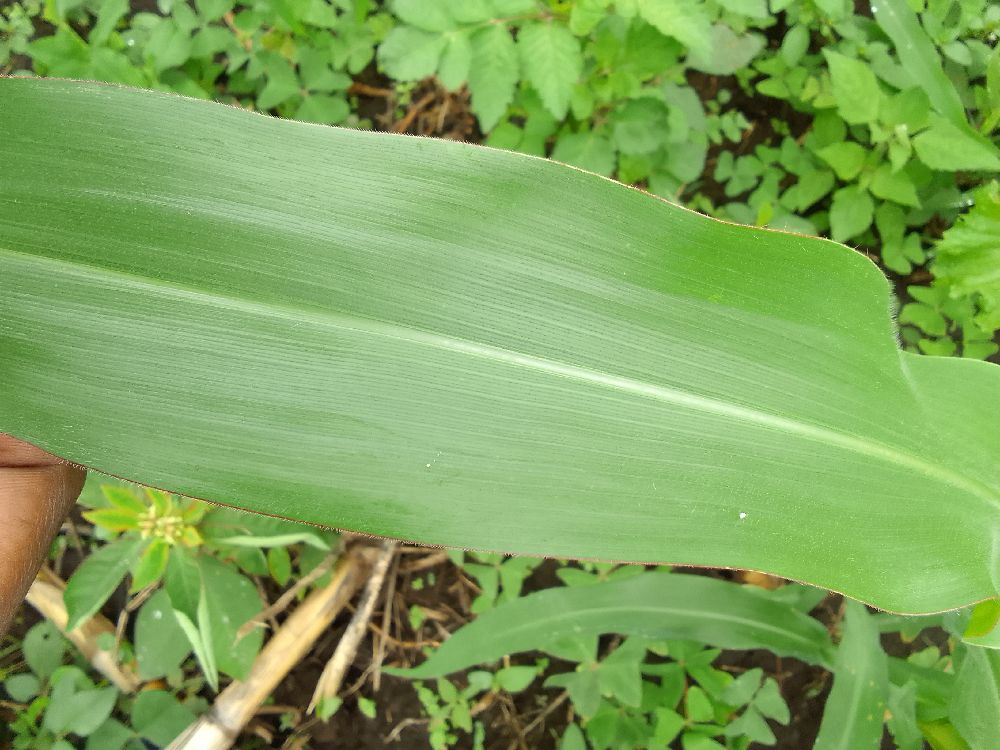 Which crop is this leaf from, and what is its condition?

maize, healthy
